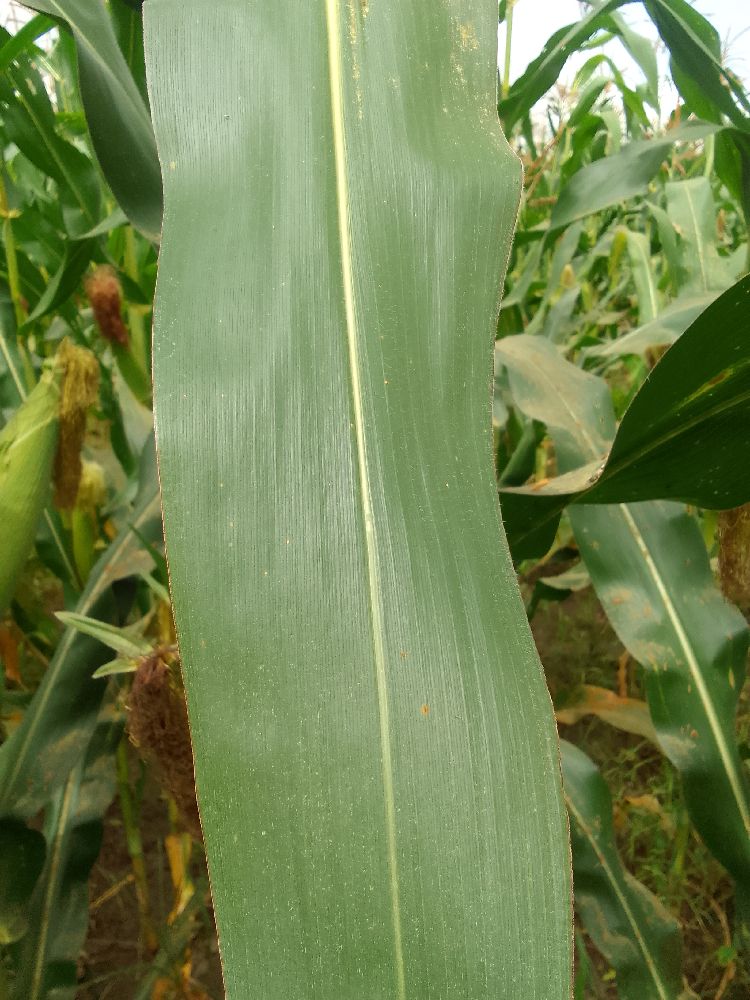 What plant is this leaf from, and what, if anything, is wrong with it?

maize, healthy
